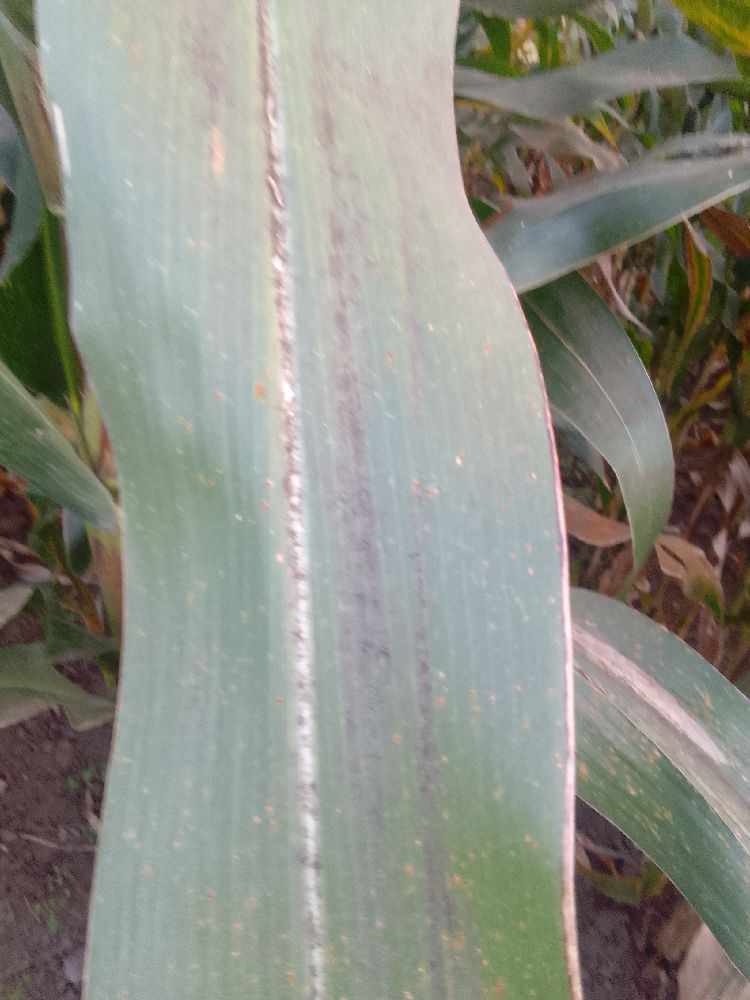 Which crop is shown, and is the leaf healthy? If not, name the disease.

maize, healthy
